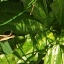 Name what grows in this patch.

structured weed
